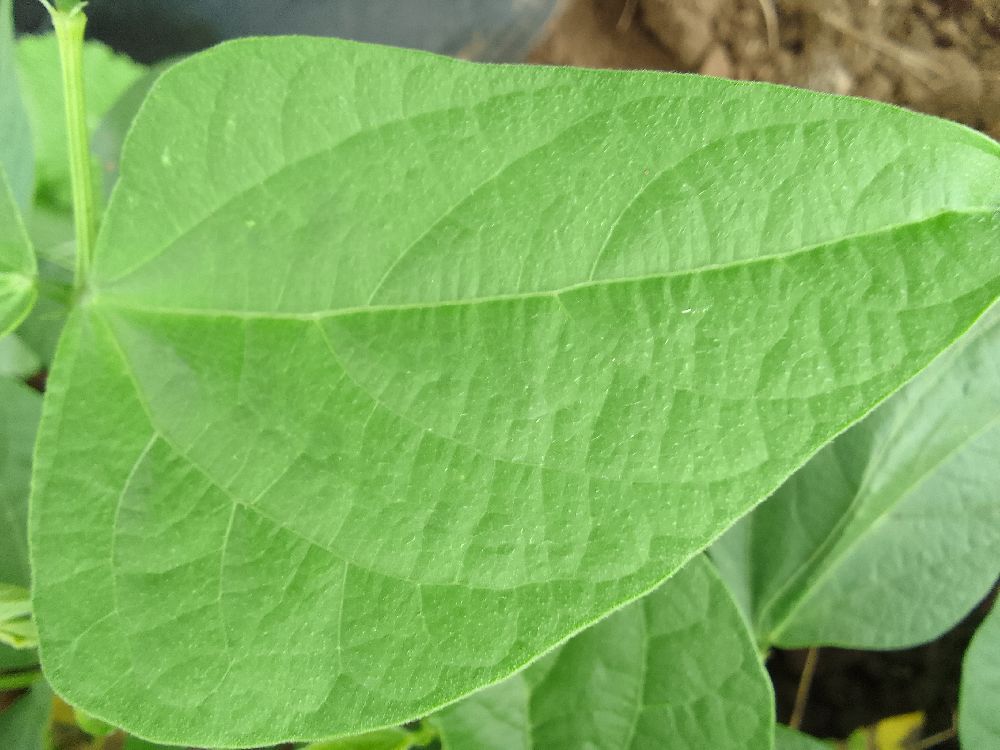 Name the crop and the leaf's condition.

common bean, healthy
